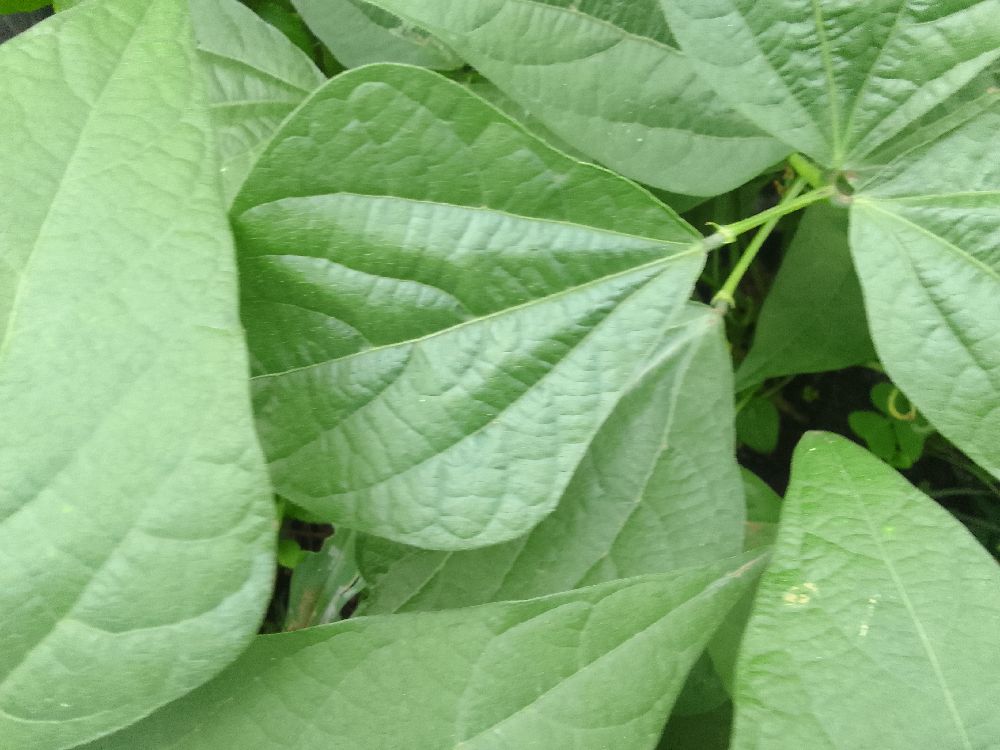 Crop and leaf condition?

common bean, healthy
